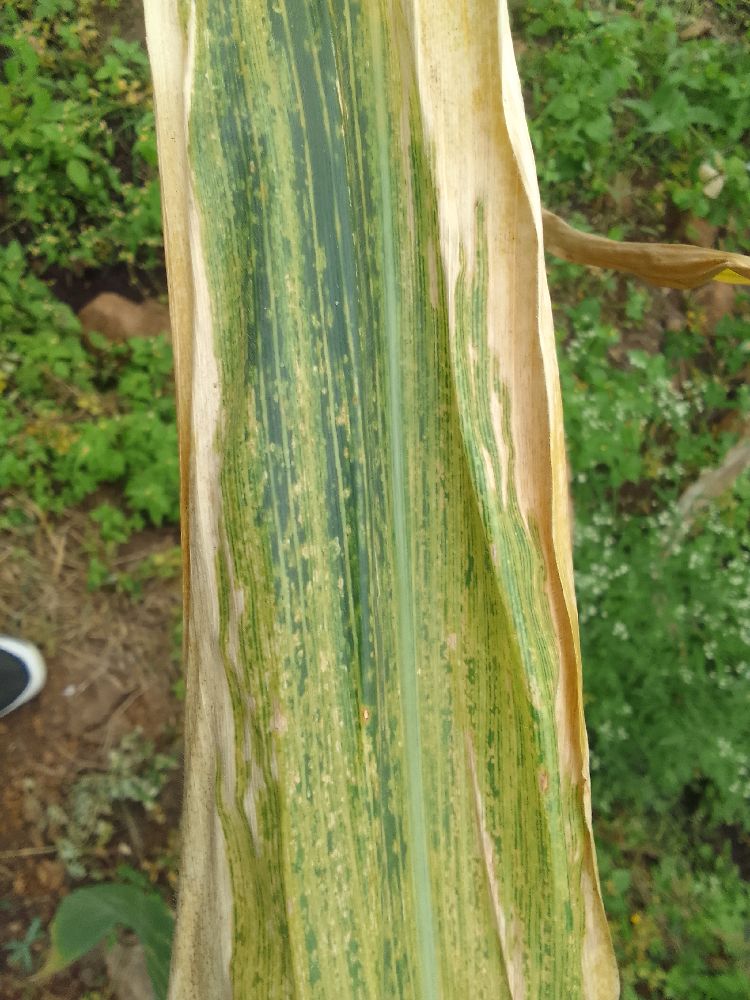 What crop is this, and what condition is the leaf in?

maize, maize lethal necrosis
